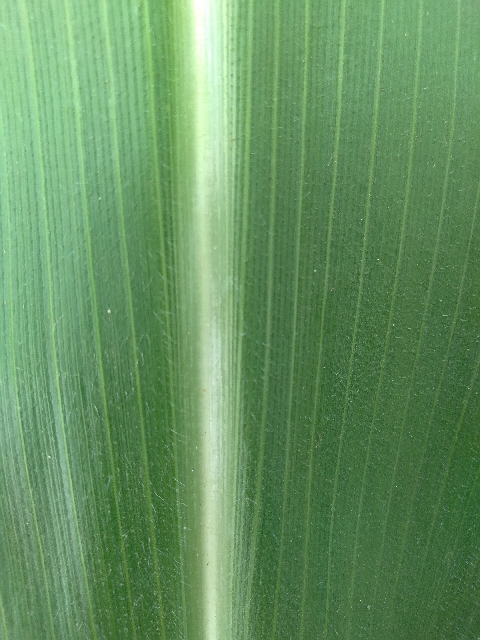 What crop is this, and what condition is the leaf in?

maize, healthy
